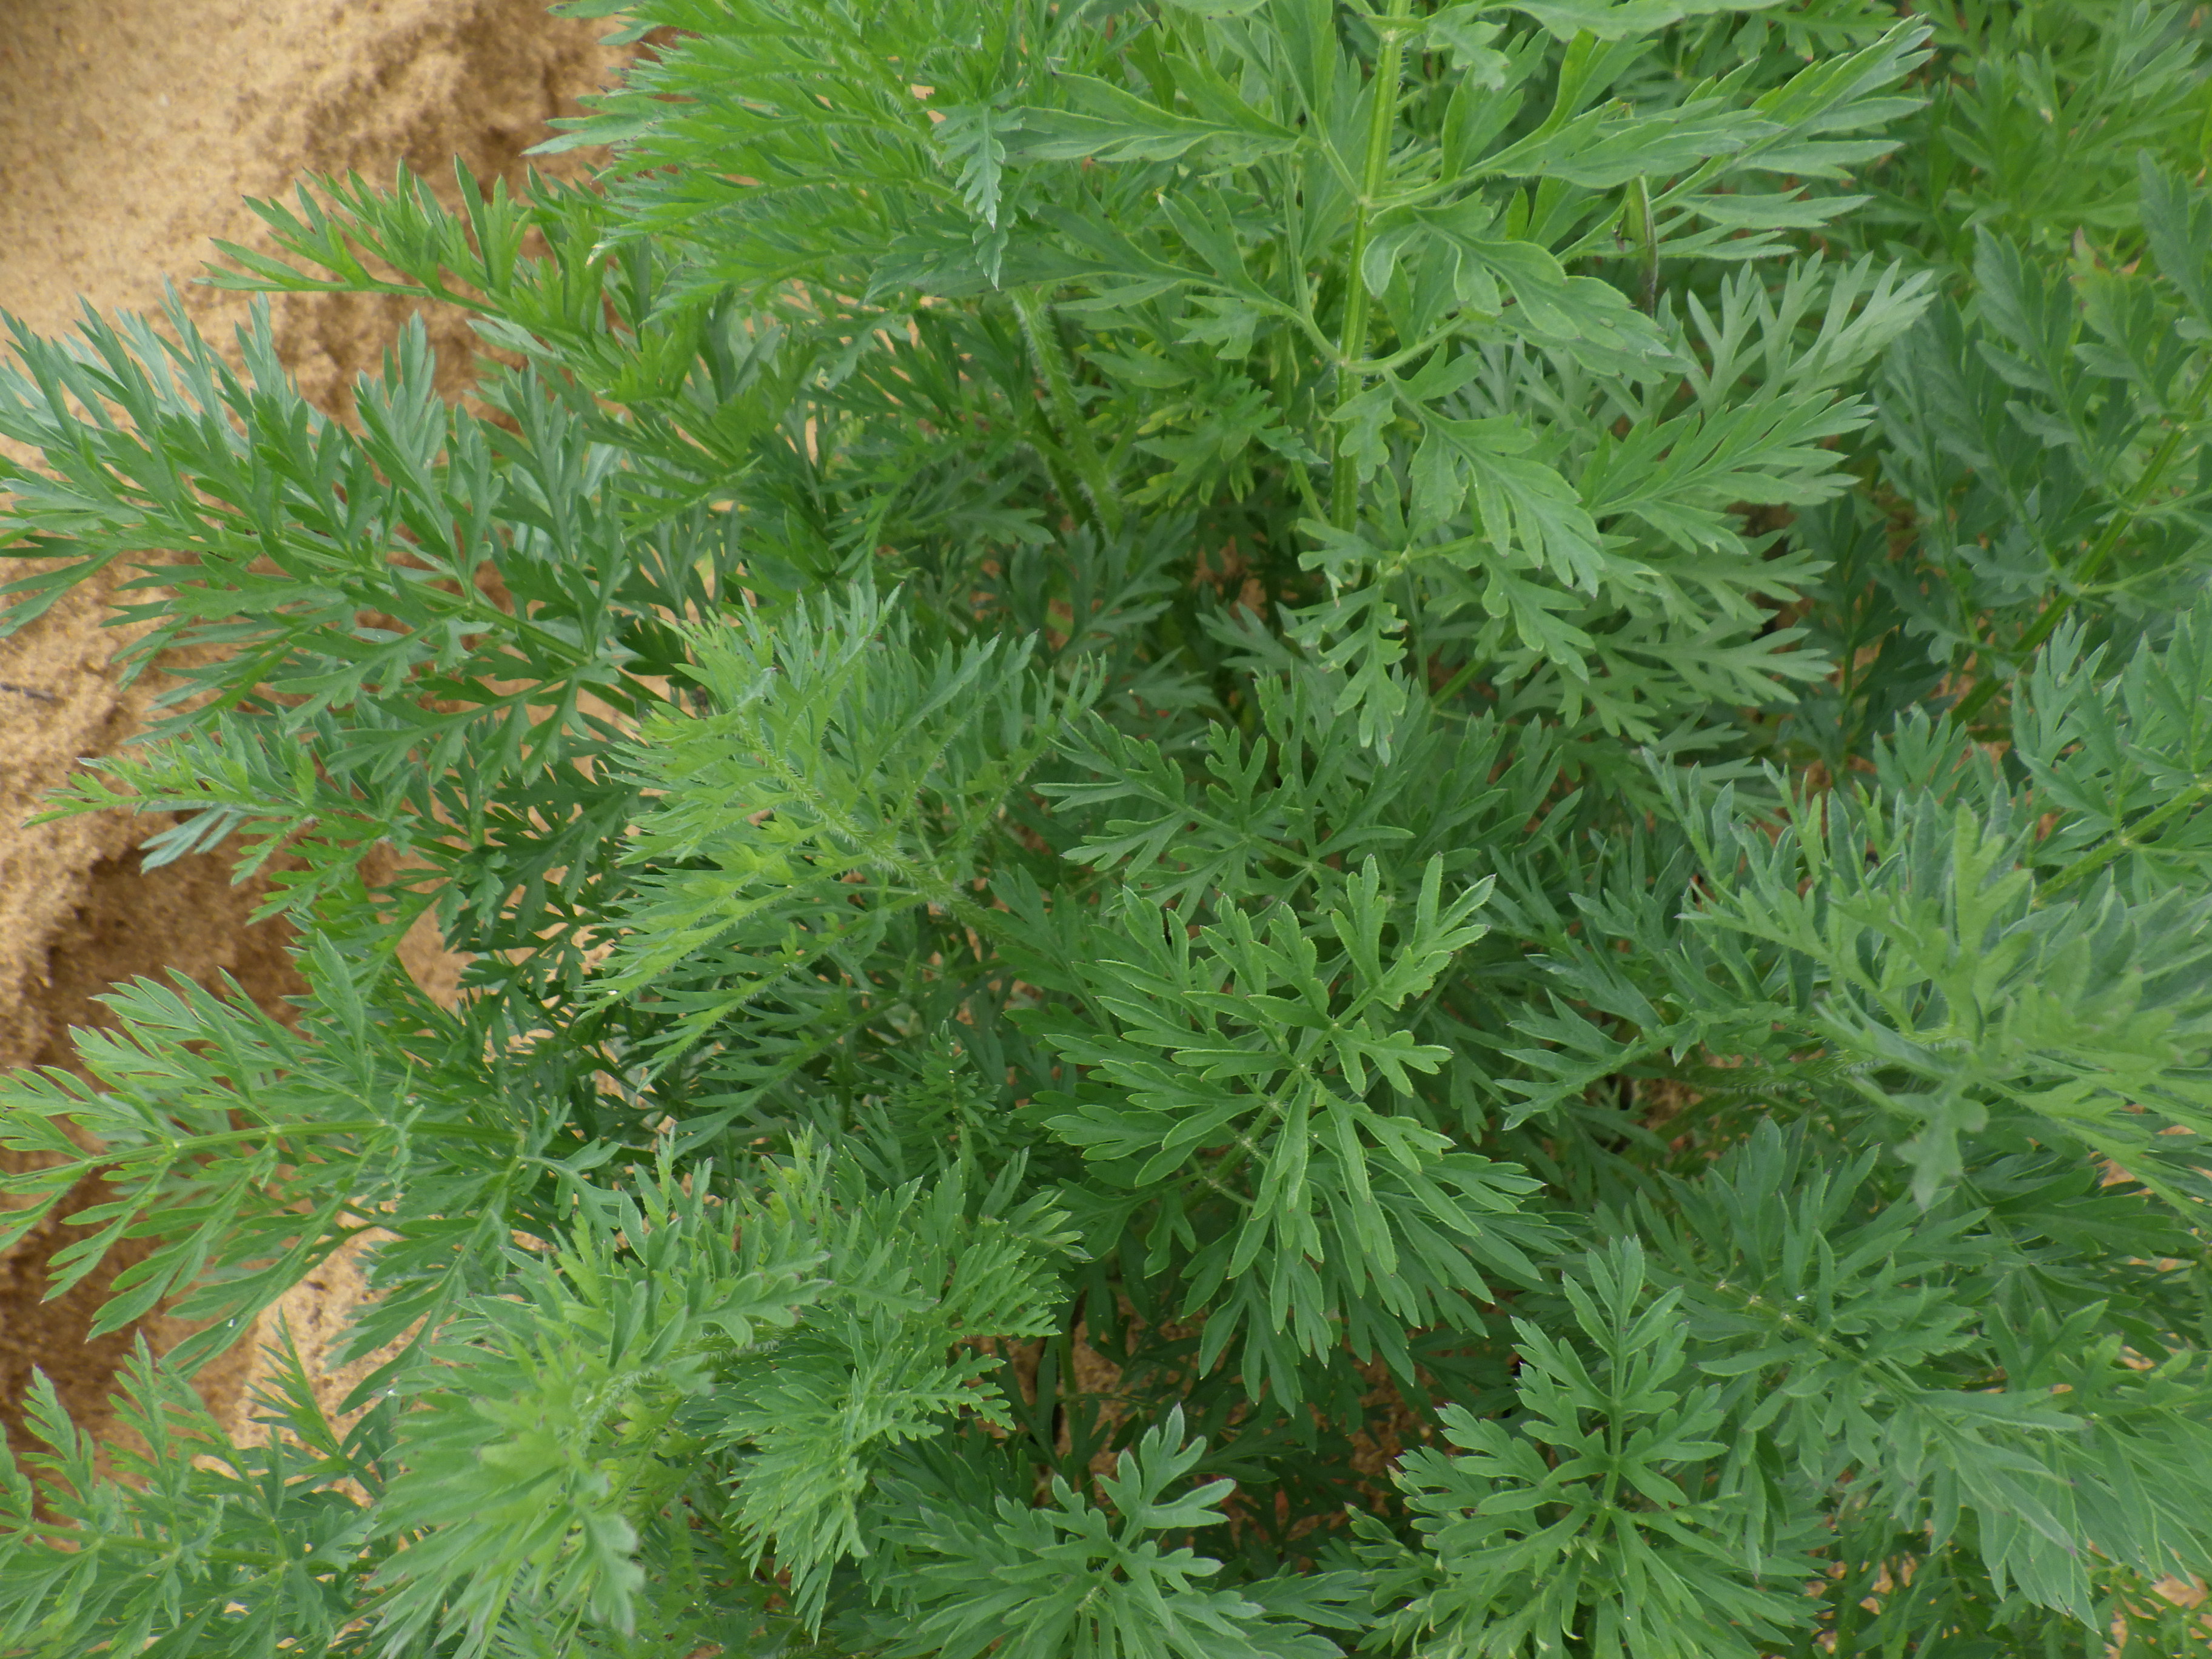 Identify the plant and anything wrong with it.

carrot, healthy
